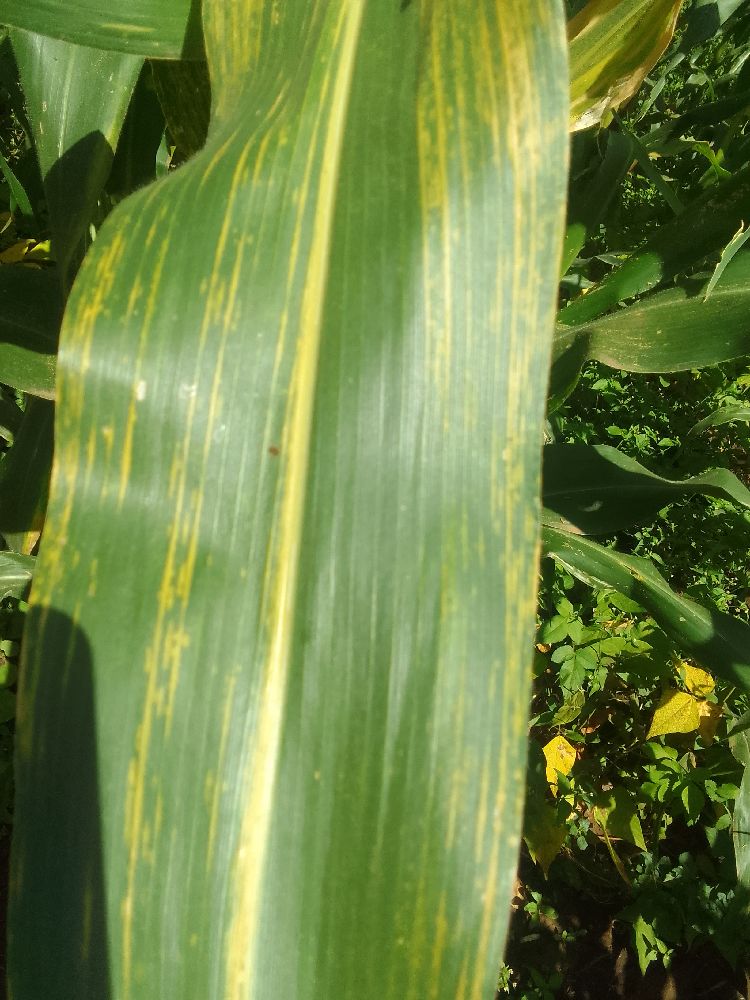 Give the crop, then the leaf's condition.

maize, maize lethal necrosis
